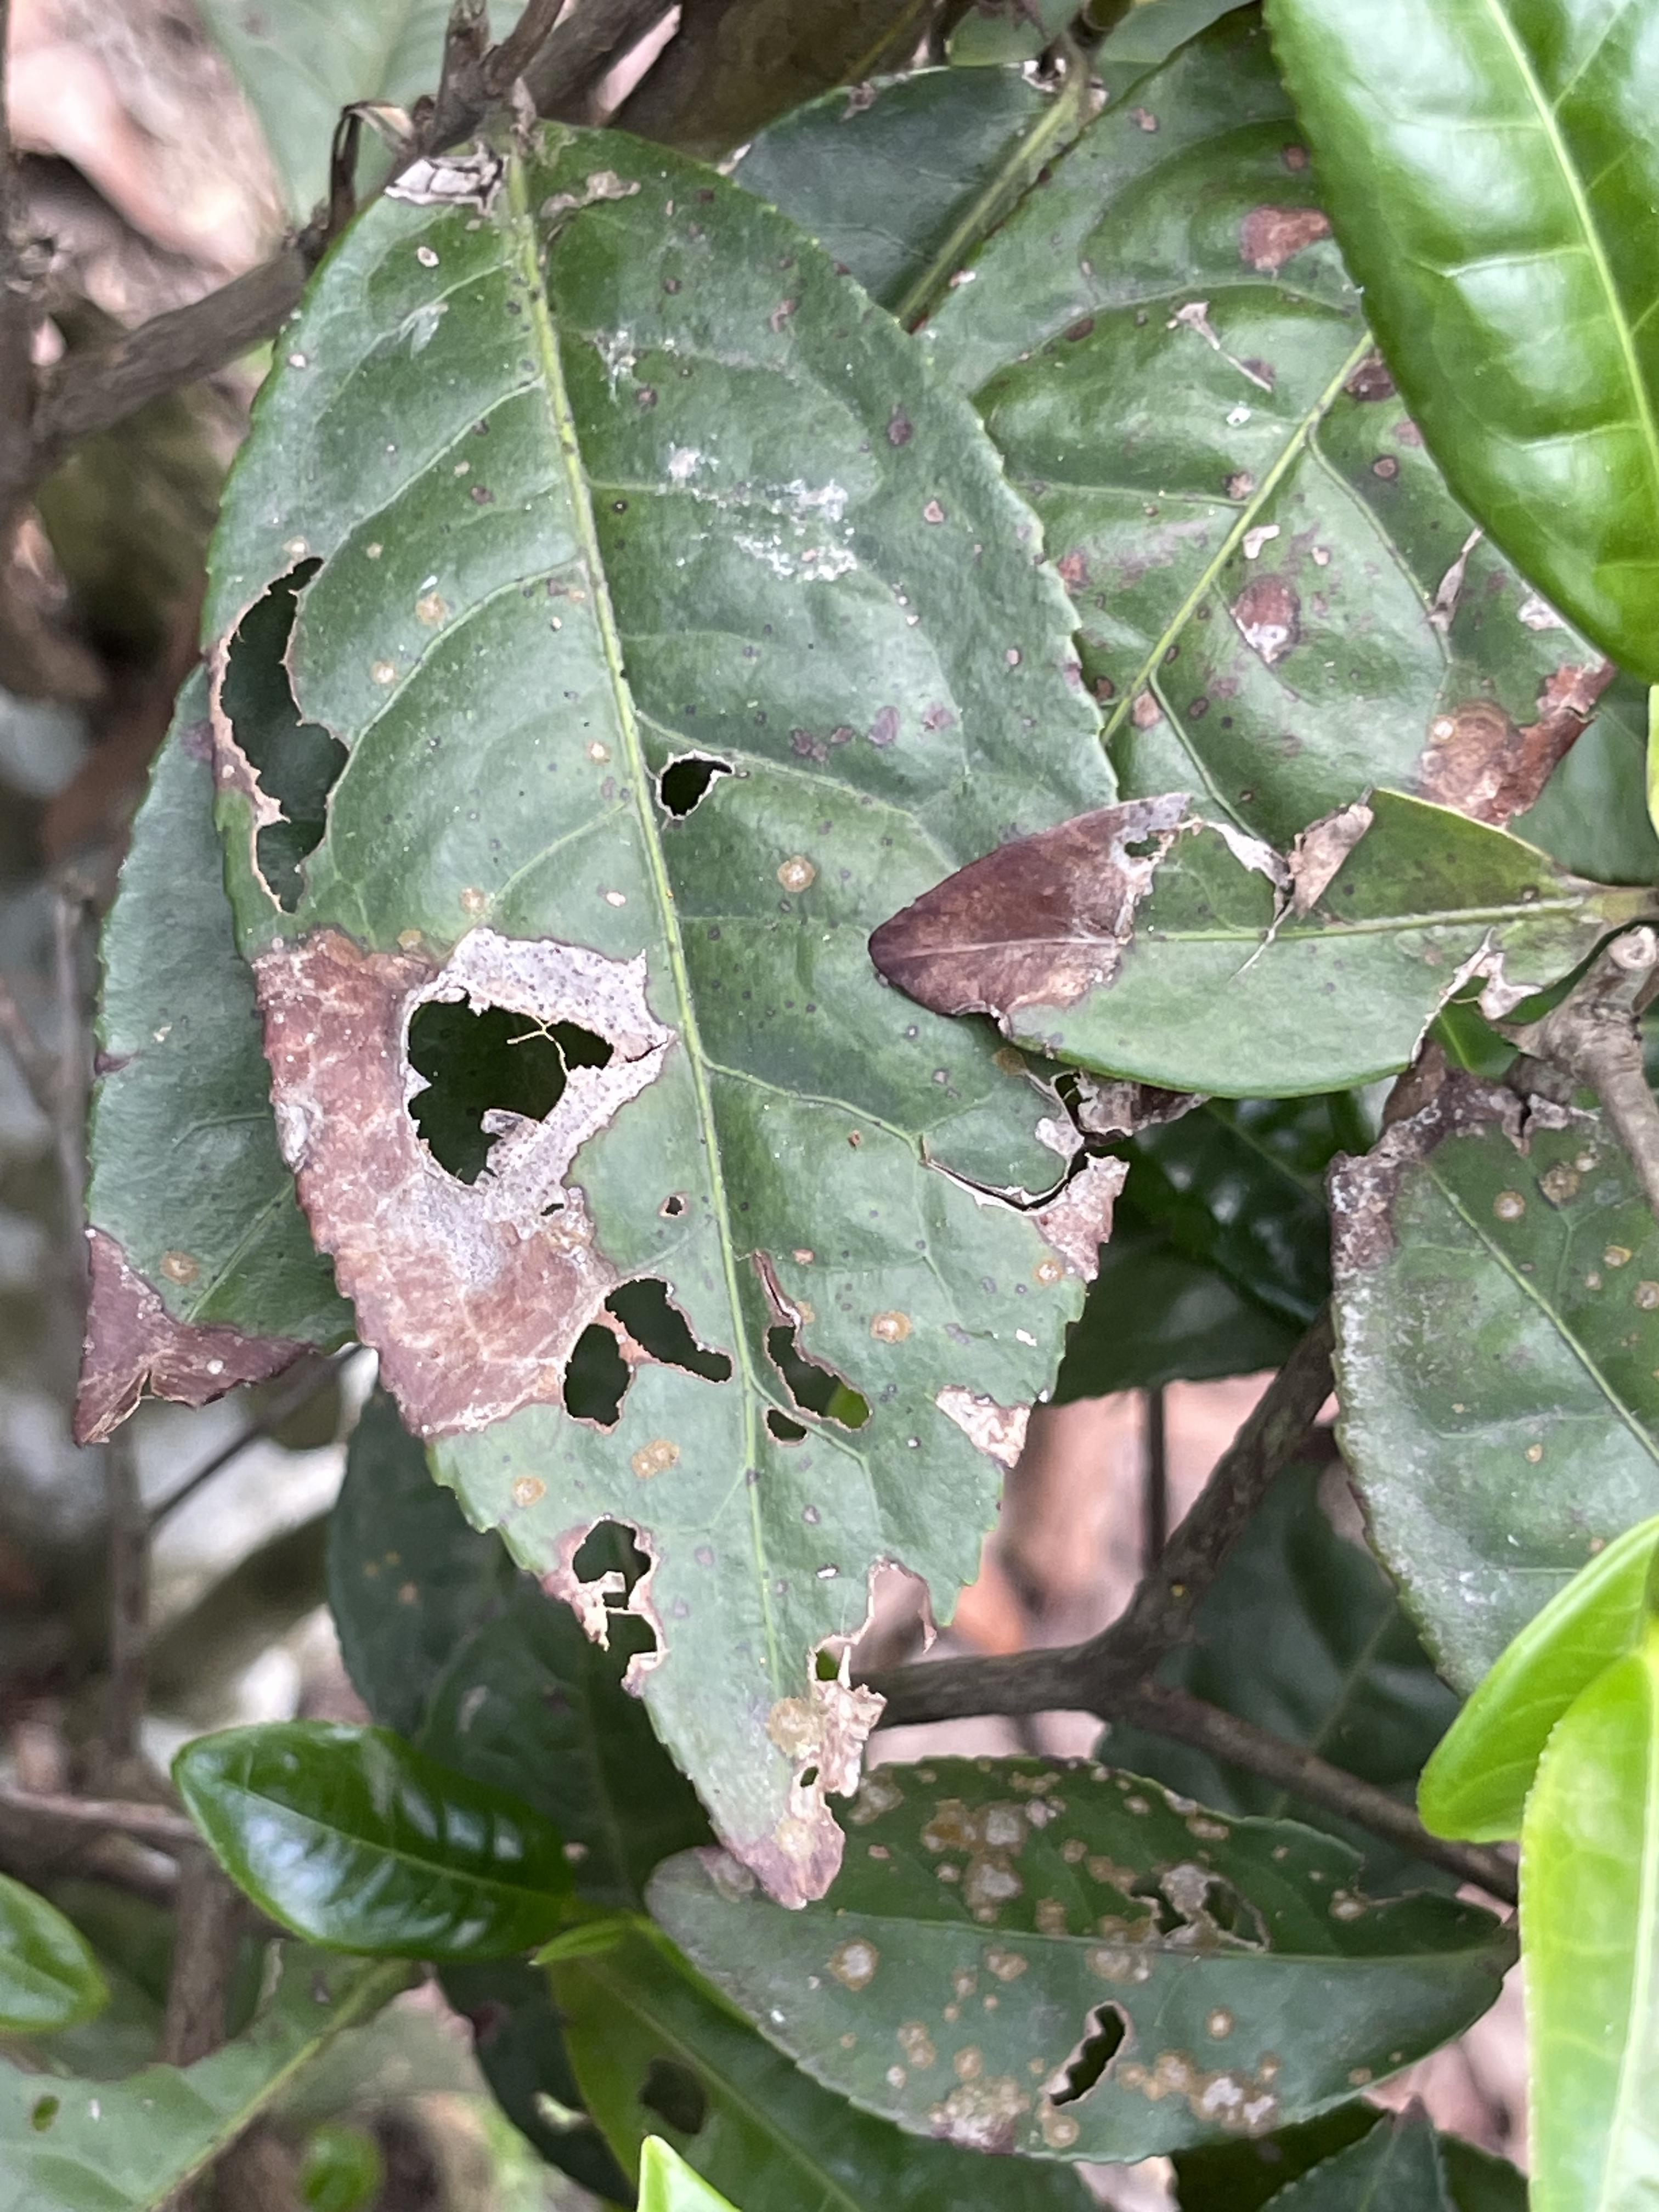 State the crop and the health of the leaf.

tea, blight
